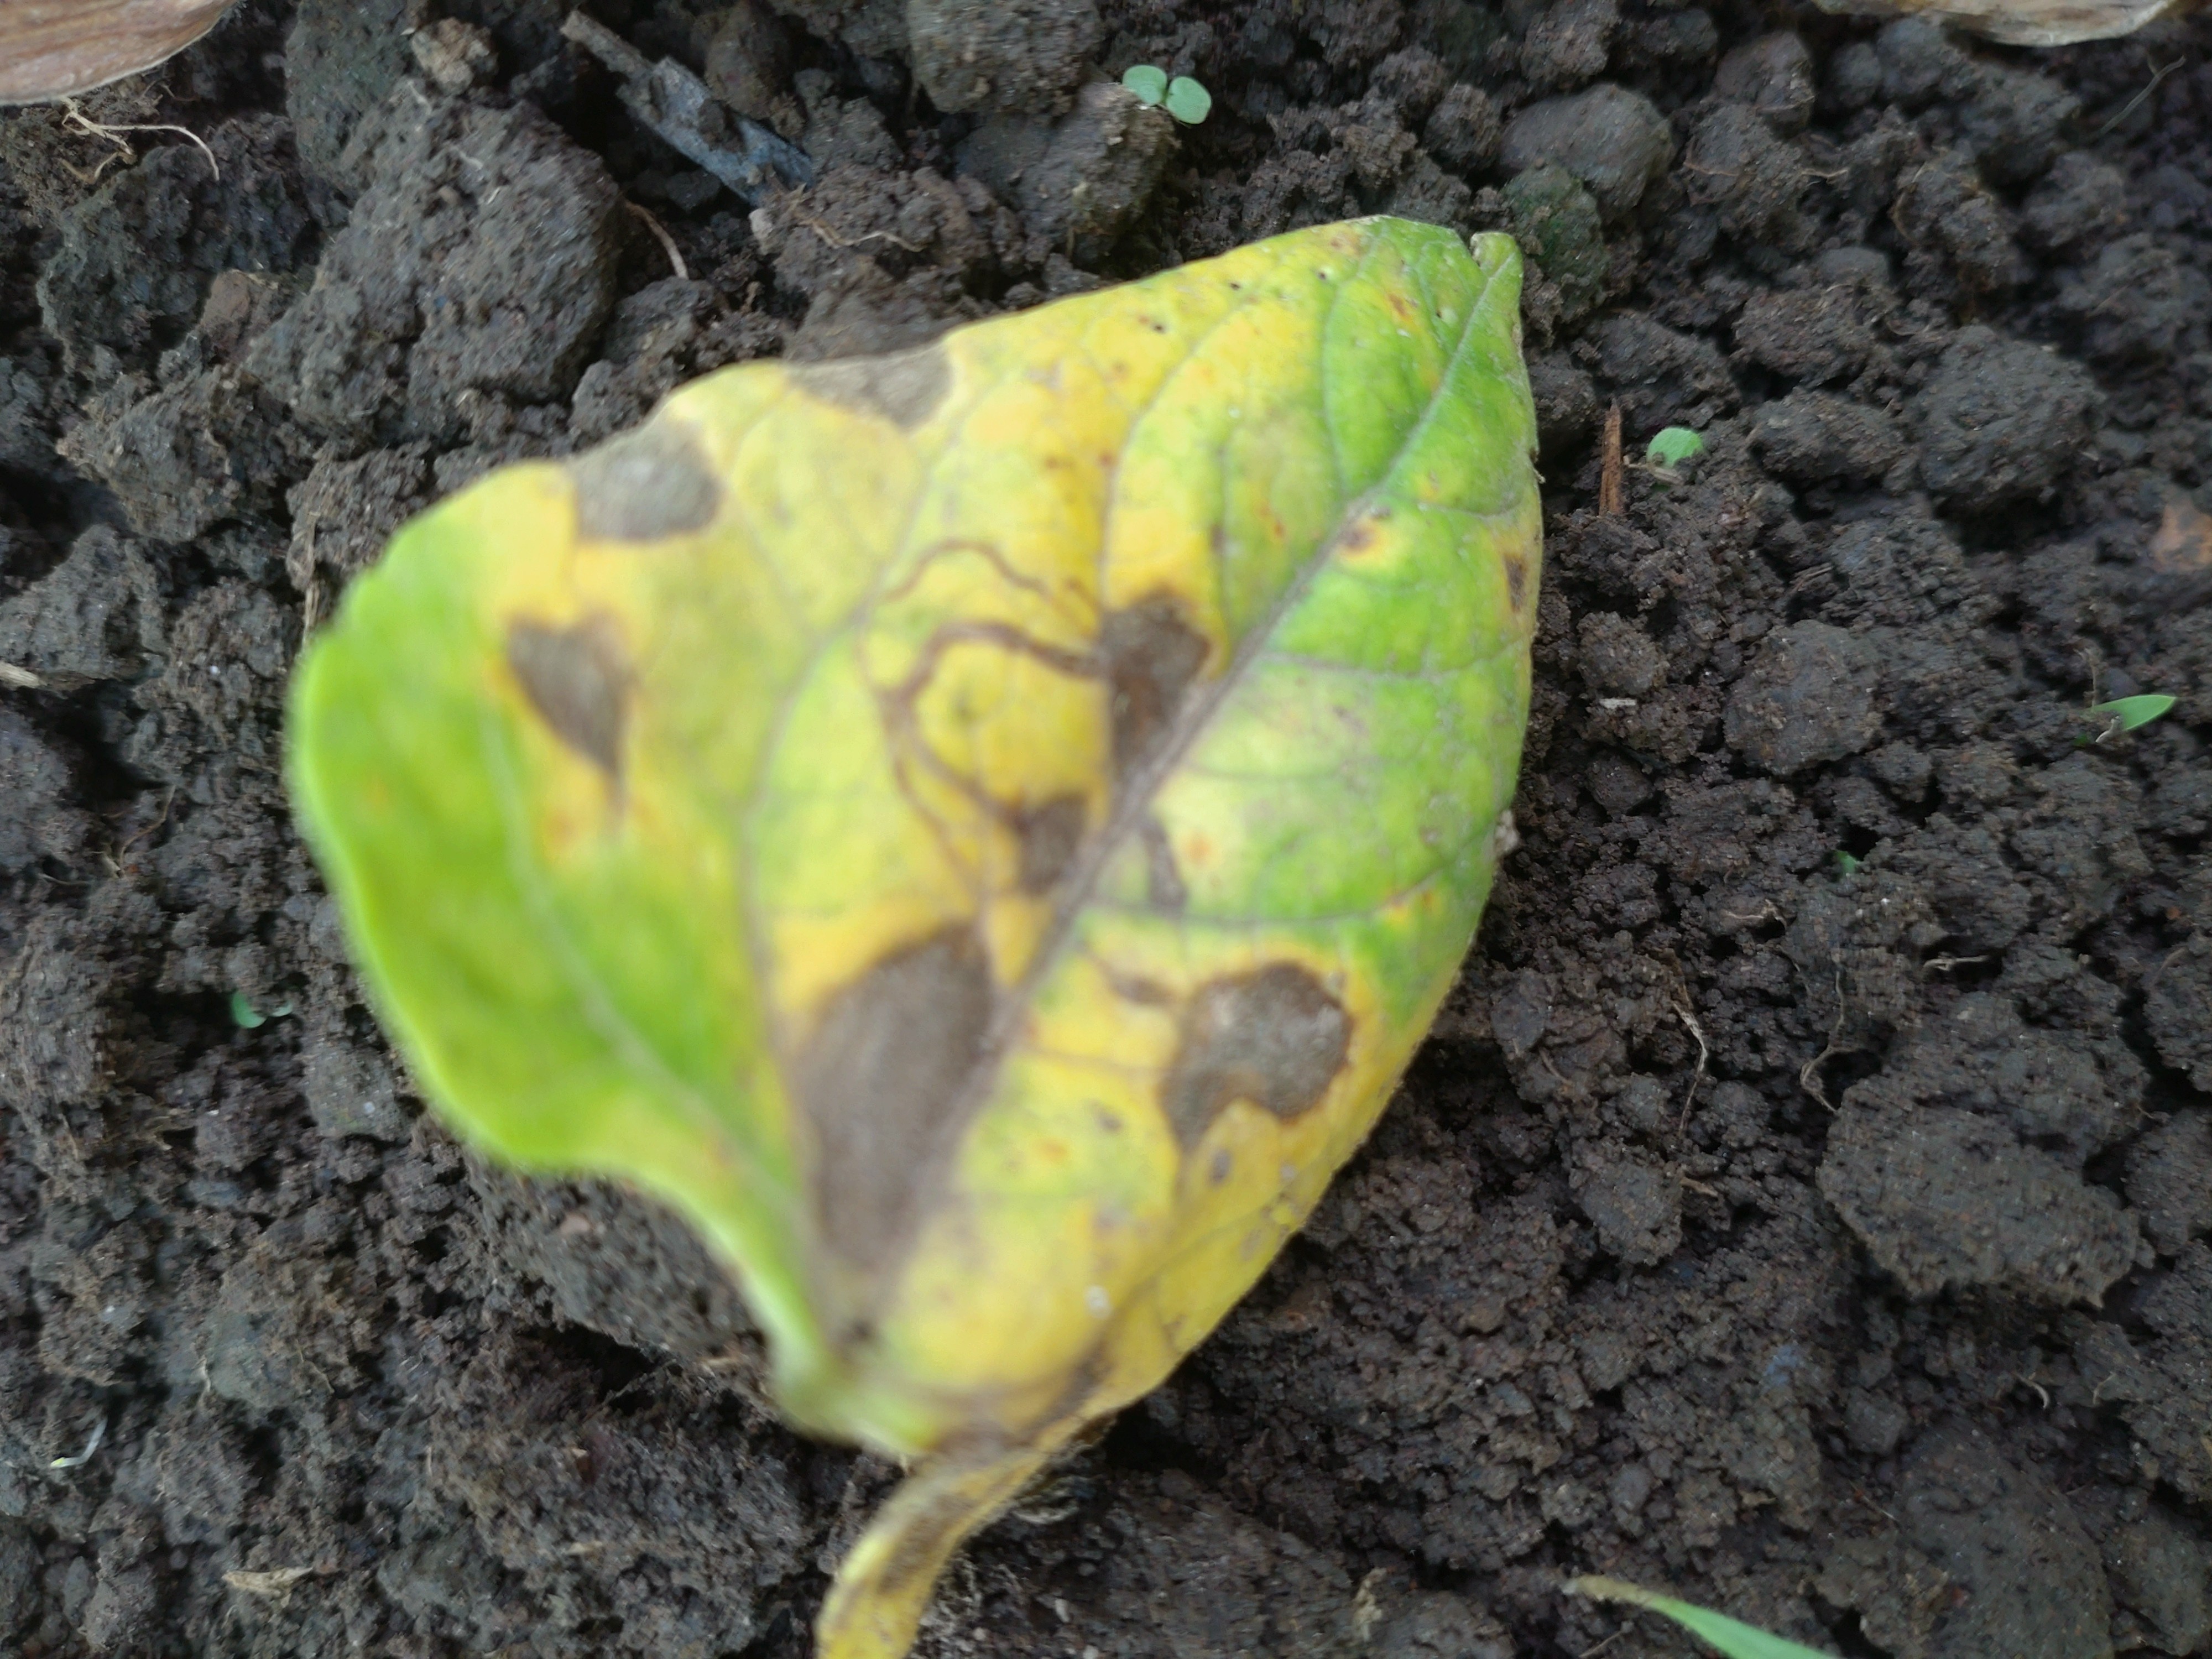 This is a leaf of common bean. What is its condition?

anthracnose
